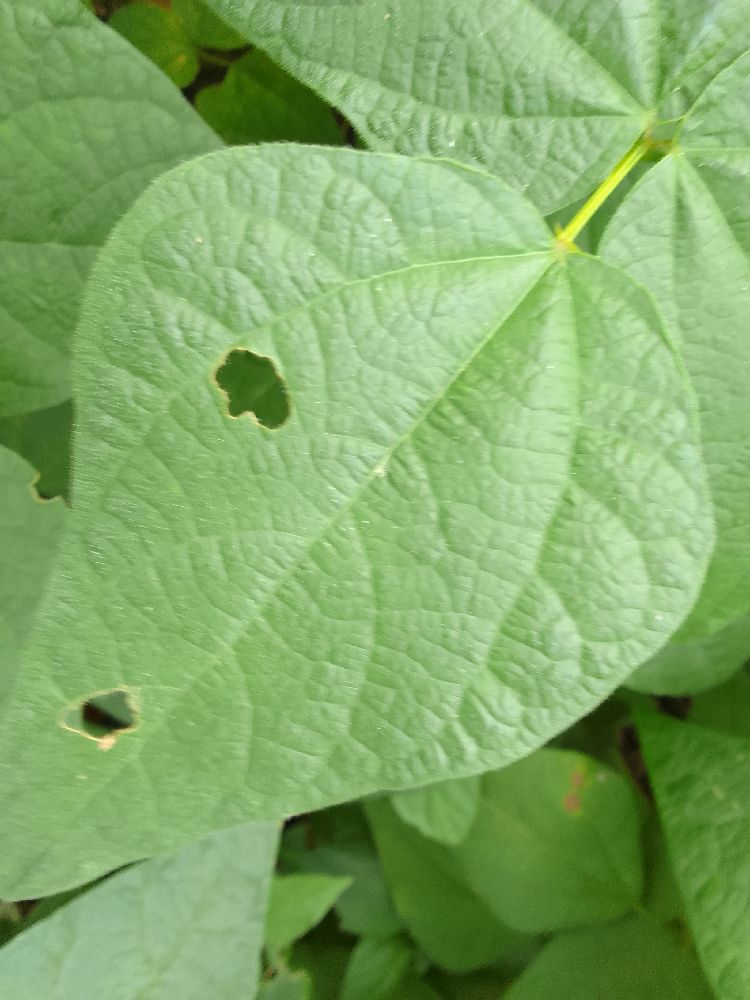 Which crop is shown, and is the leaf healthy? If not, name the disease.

common bean, healthy
